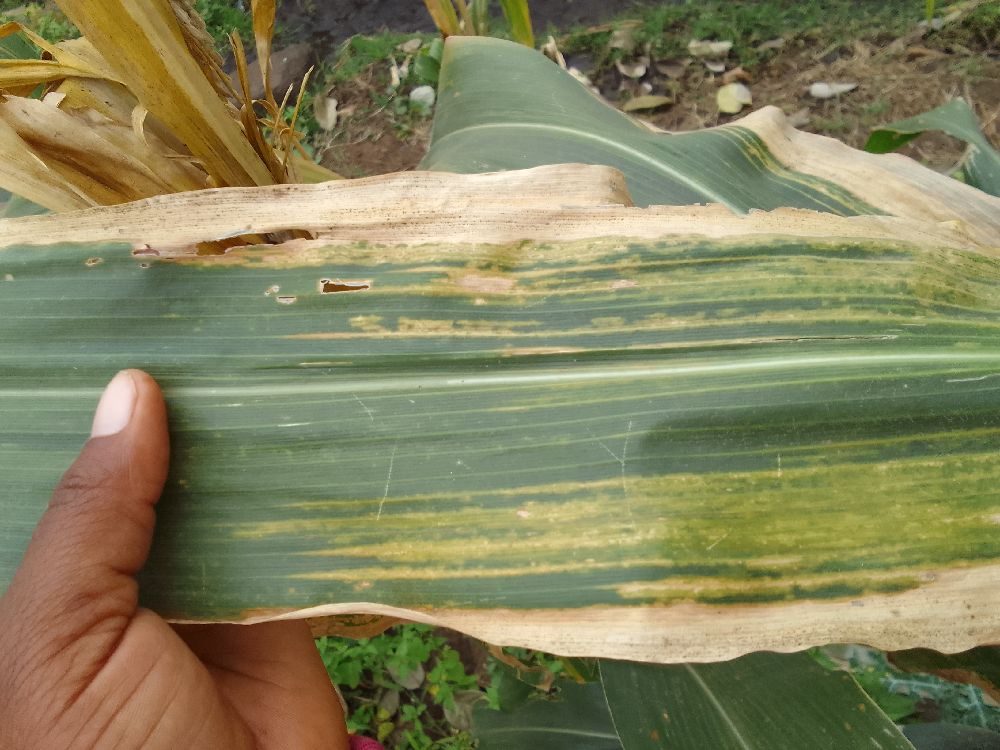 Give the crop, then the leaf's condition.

maize, maize lethal necrosis
